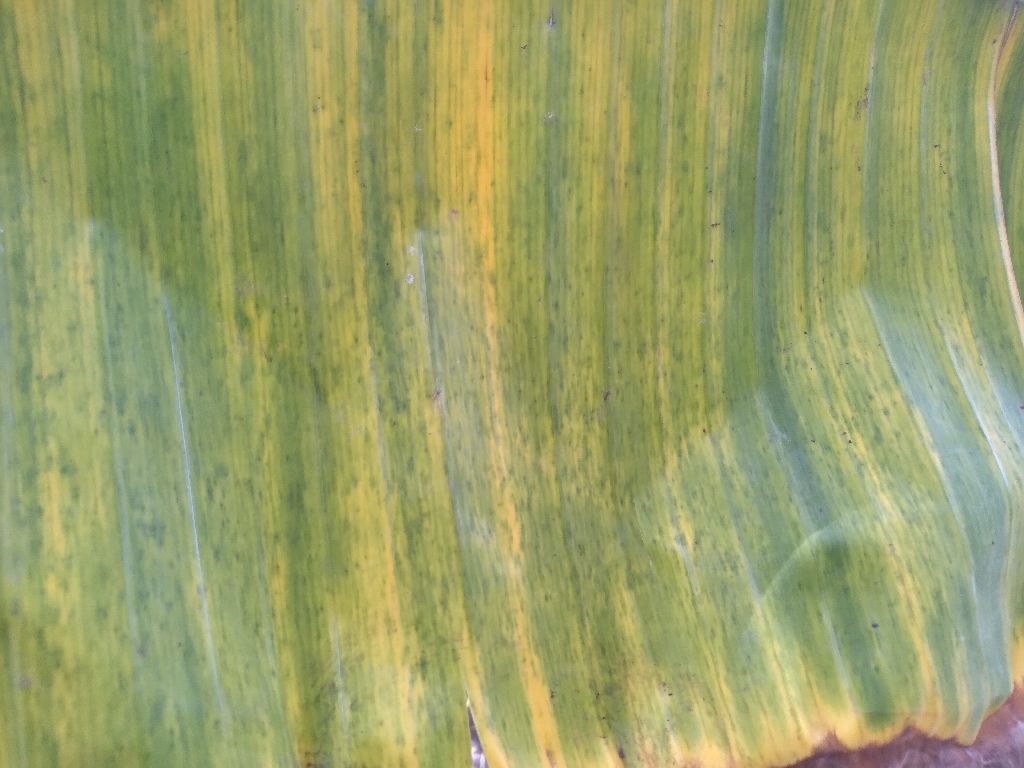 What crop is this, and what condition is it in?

banana, fusarium wilt race 1
